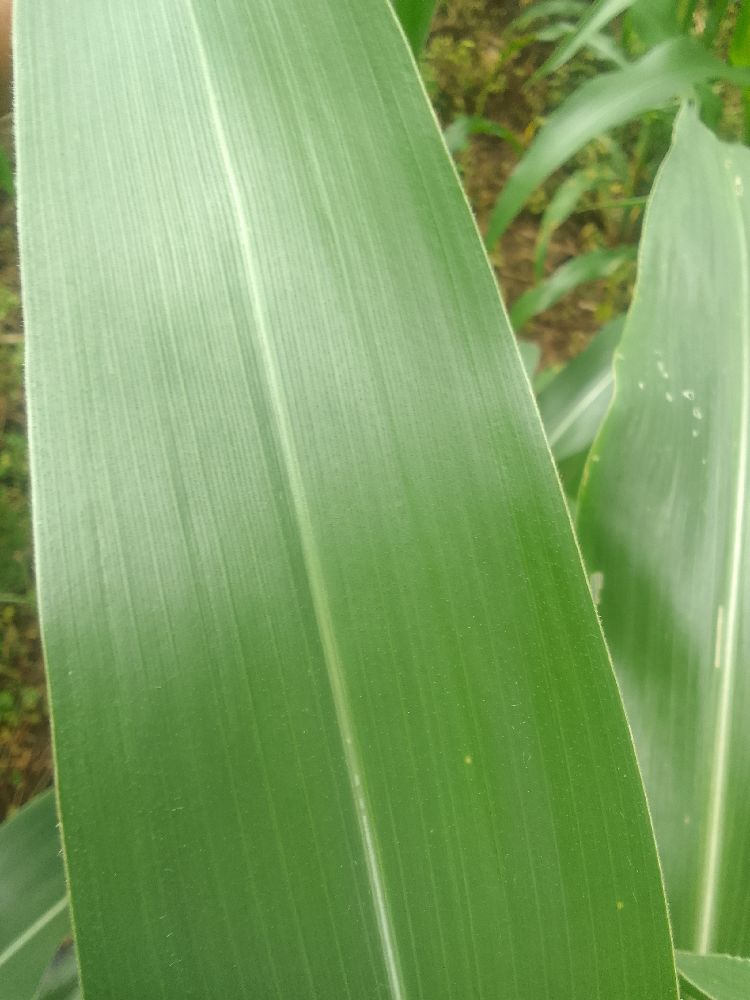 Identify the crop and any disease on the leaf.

maize, healthy
